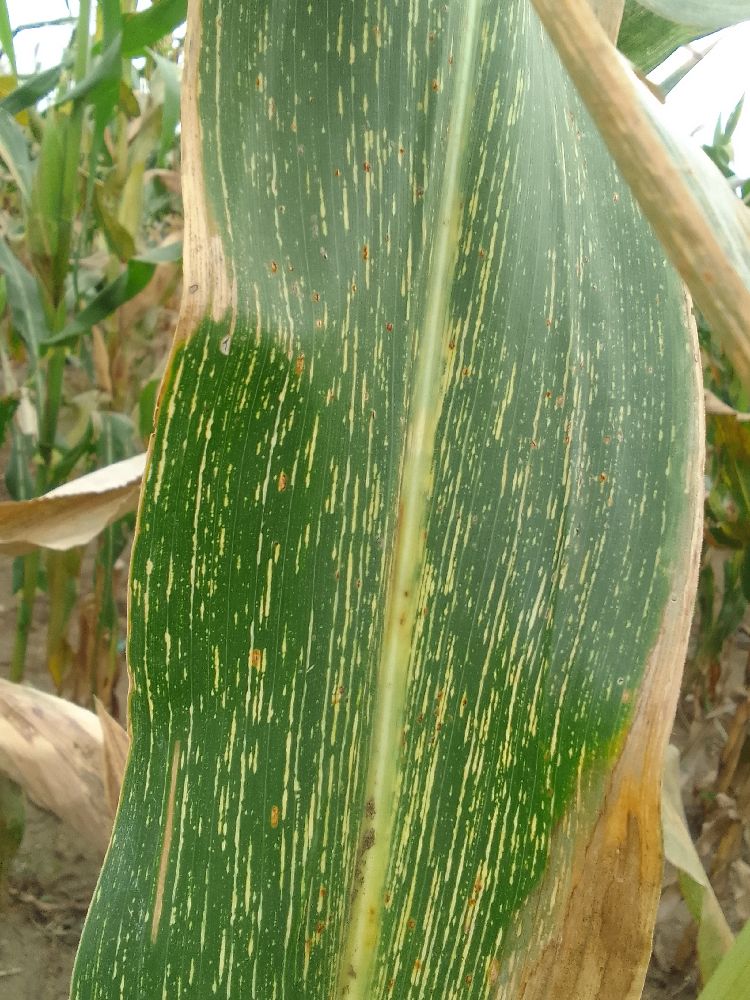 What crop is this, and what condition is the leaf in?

maize, maize streak virus
